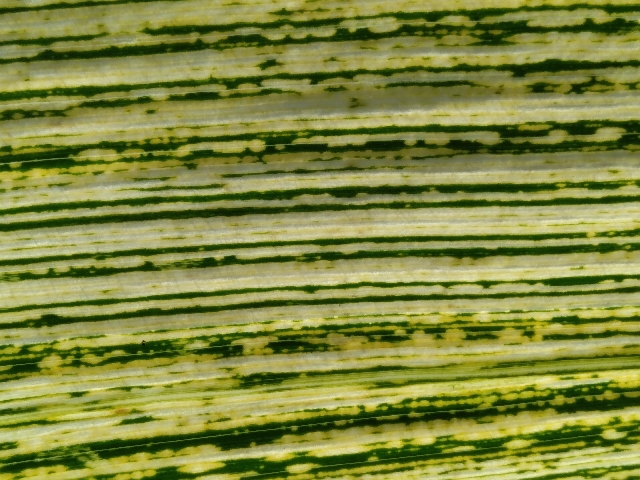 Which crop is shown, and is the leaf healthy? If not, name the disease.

maize, maize streak virus
